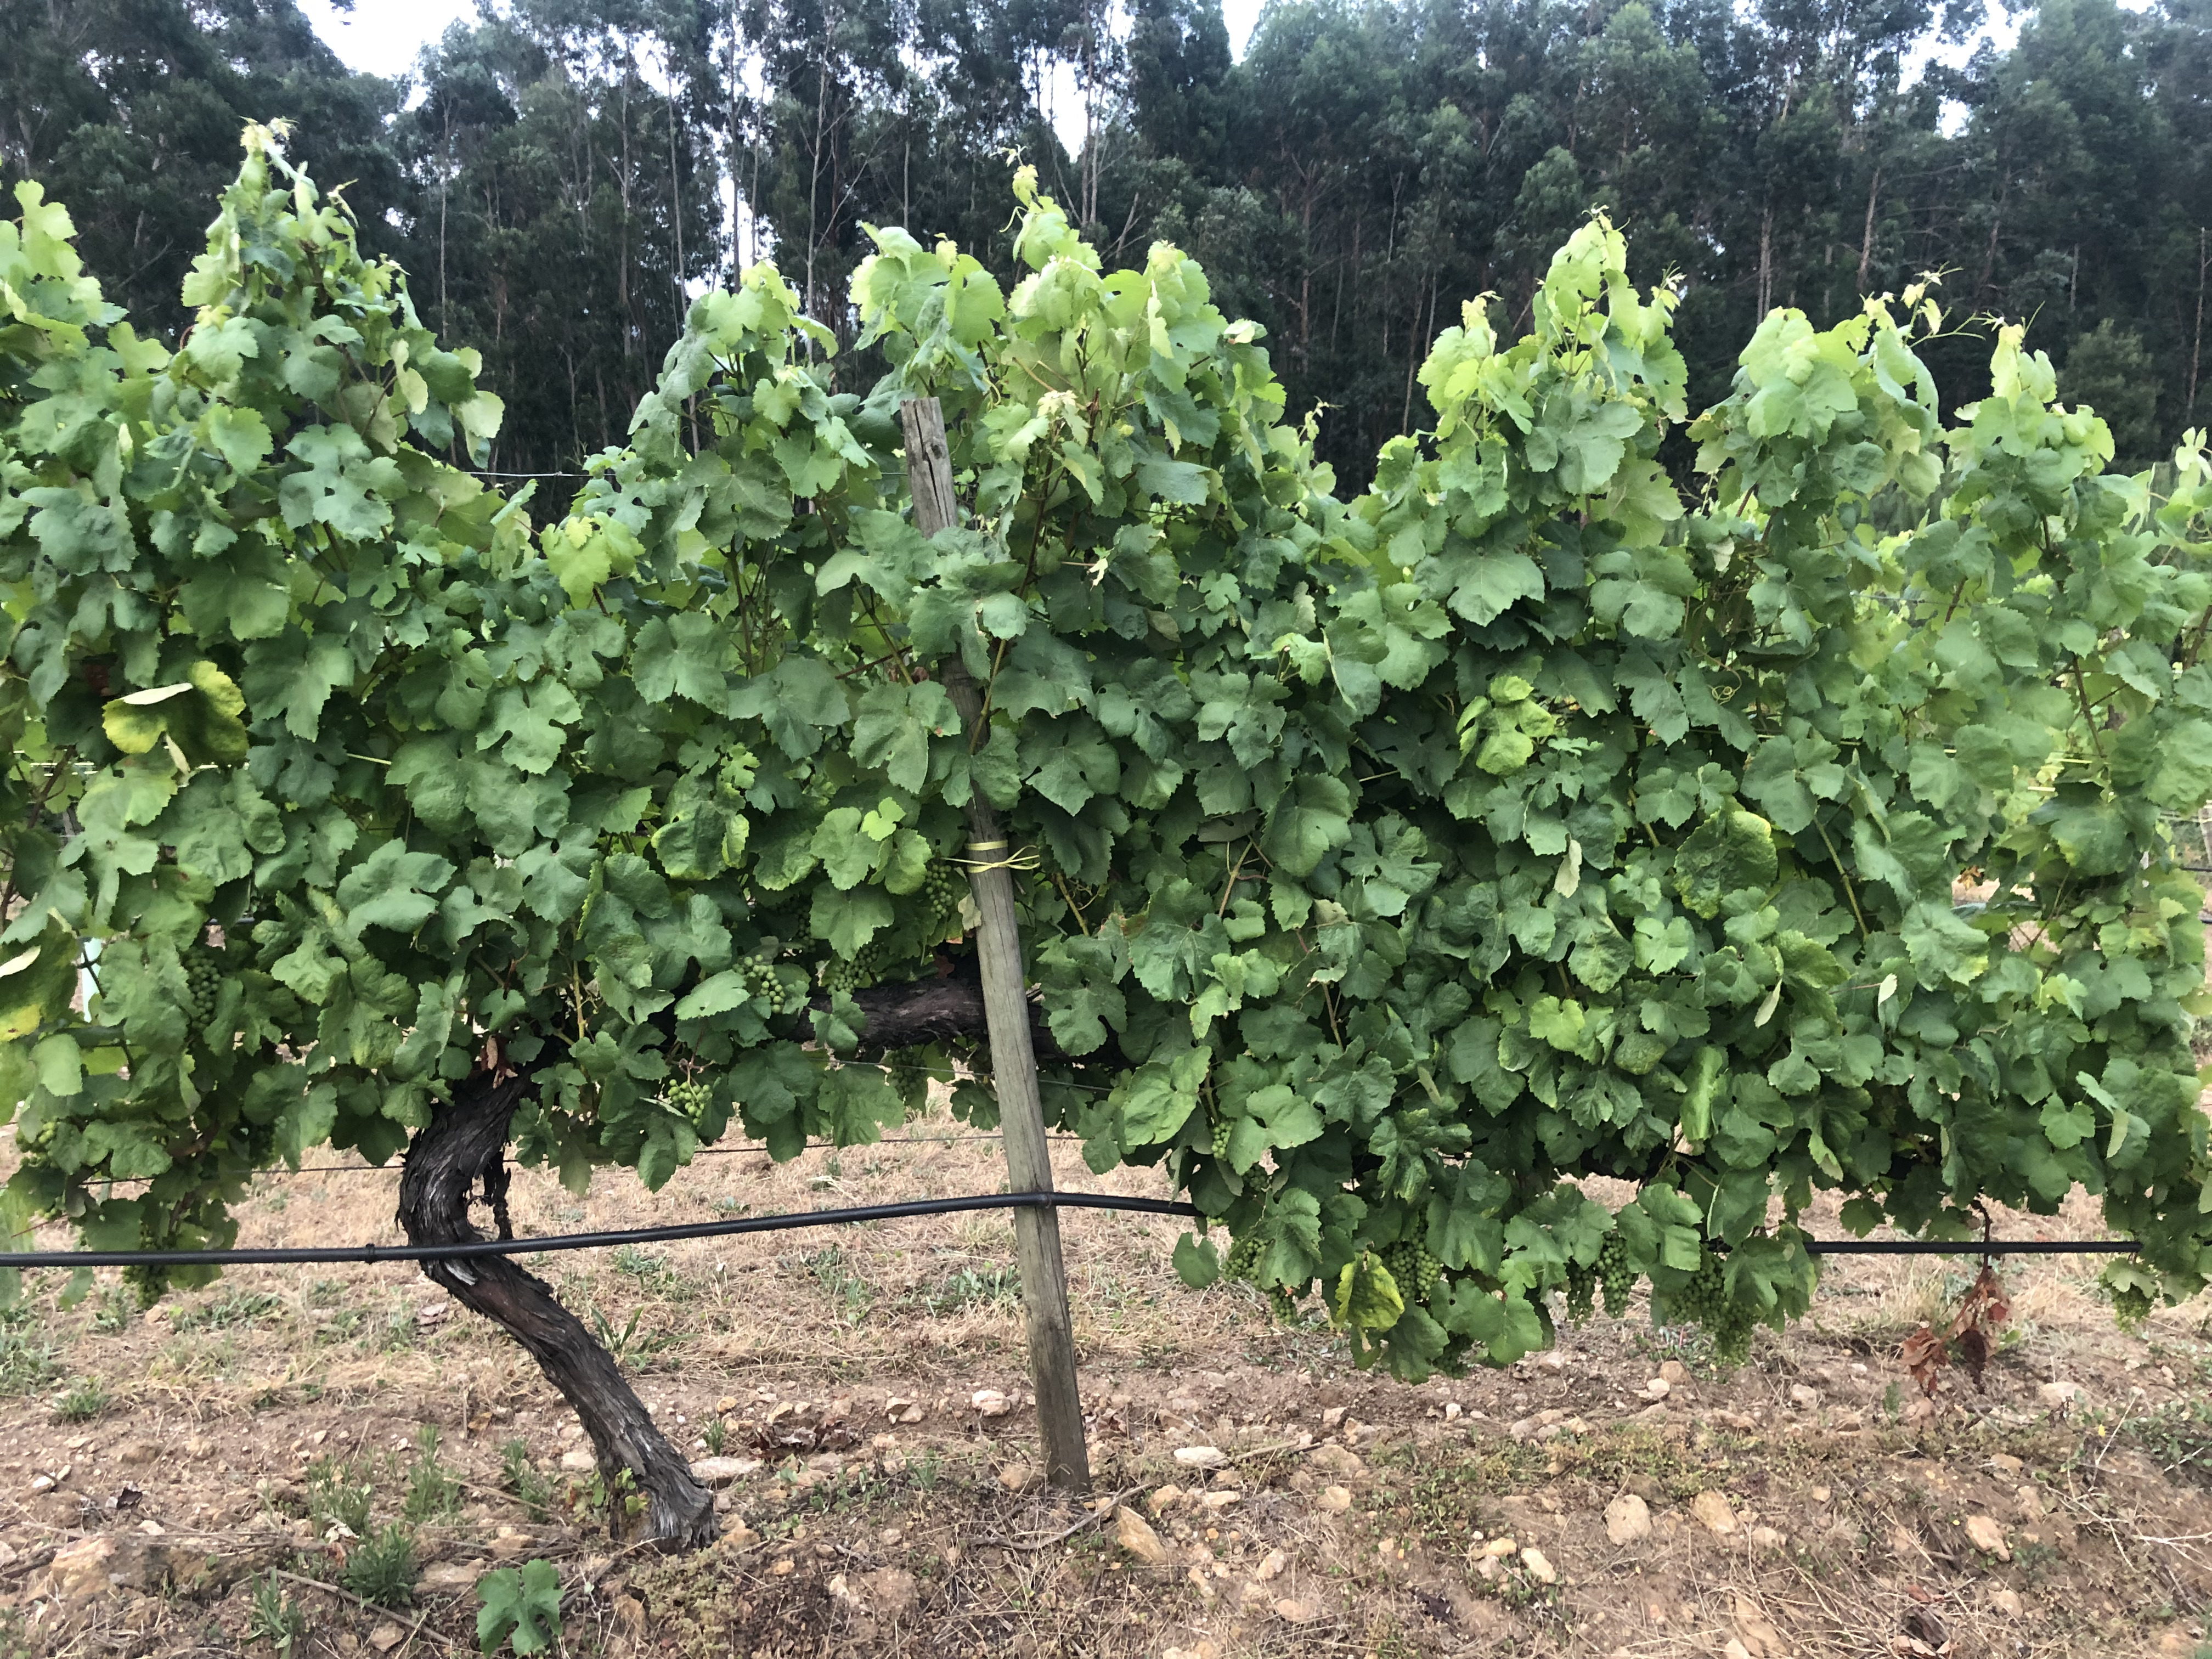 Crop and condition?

grapevine, not affected by esca disease
